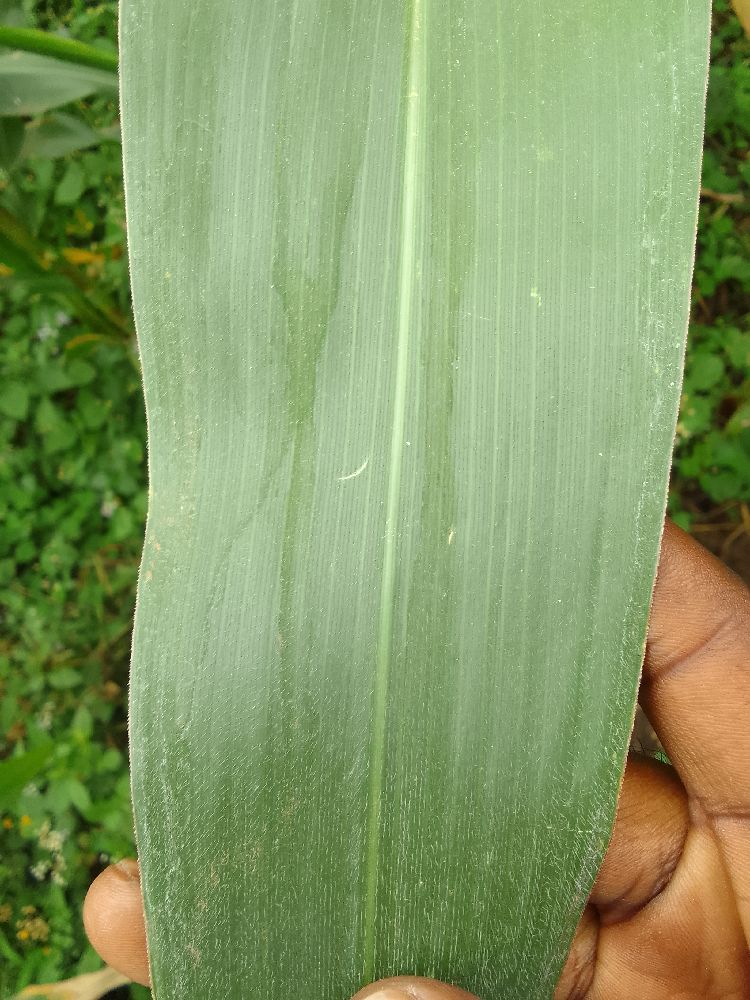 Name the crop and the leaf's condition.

maize, healthy
